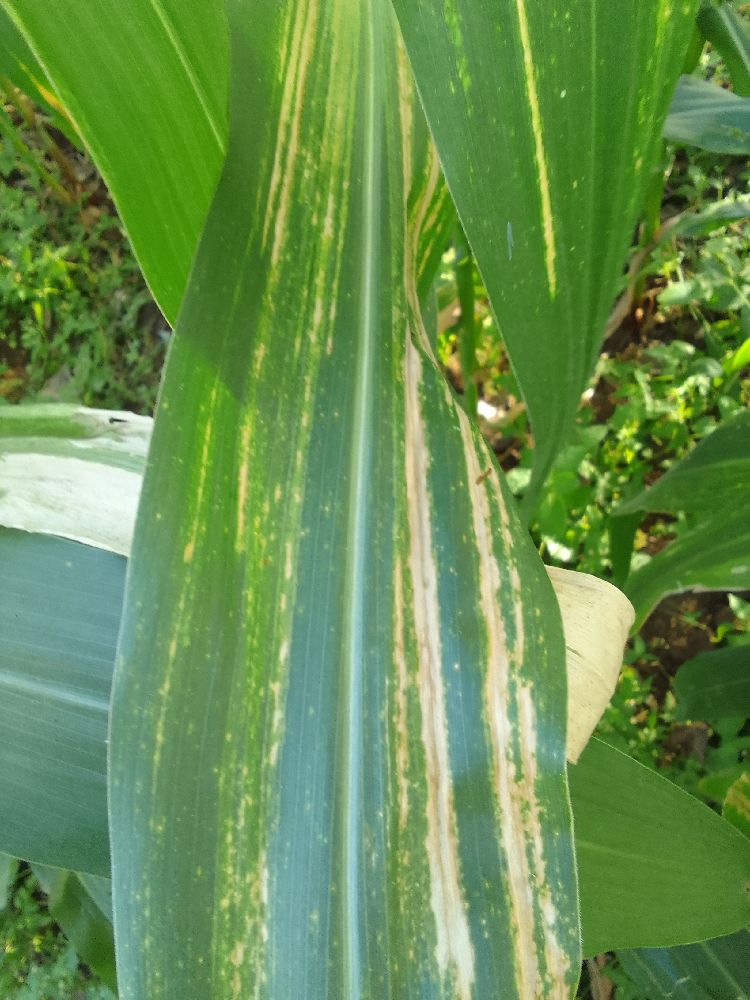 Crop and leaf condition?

maize, maize lethal necrosis
